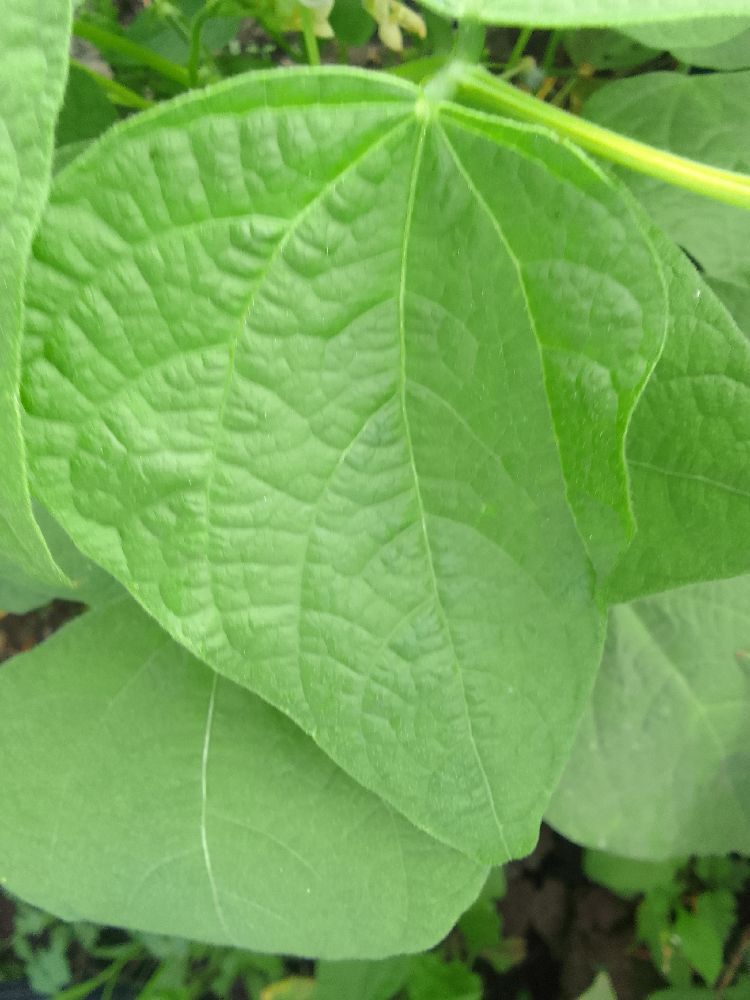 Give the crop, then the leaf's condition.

common bean, healthy
